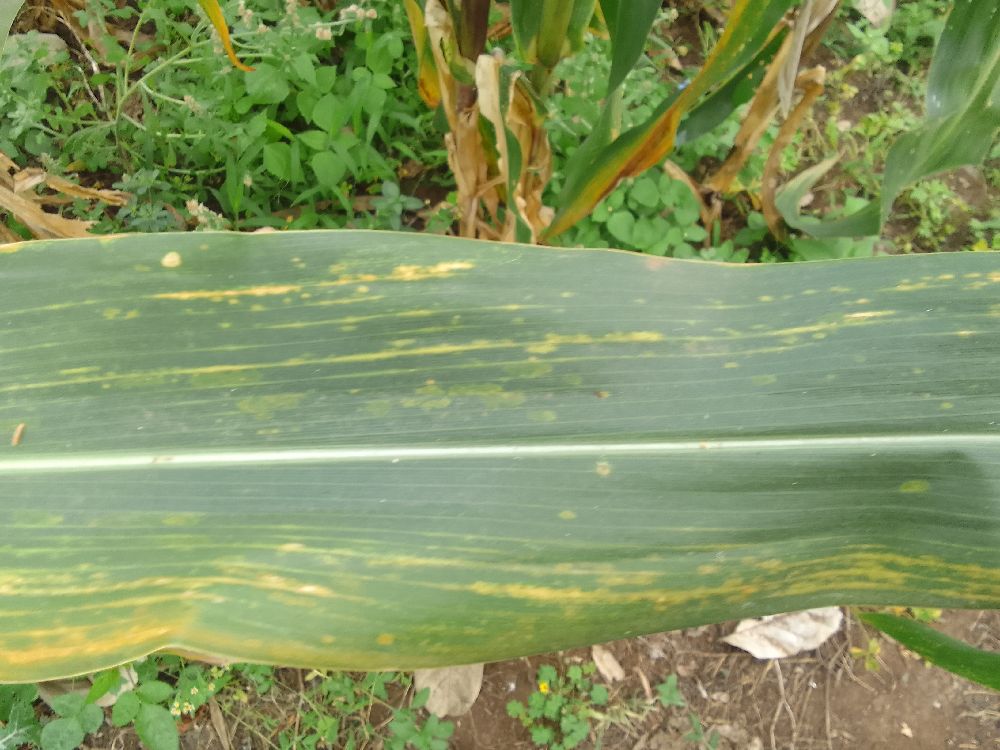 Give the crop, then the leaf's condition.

maize, maize lethal necrosis
